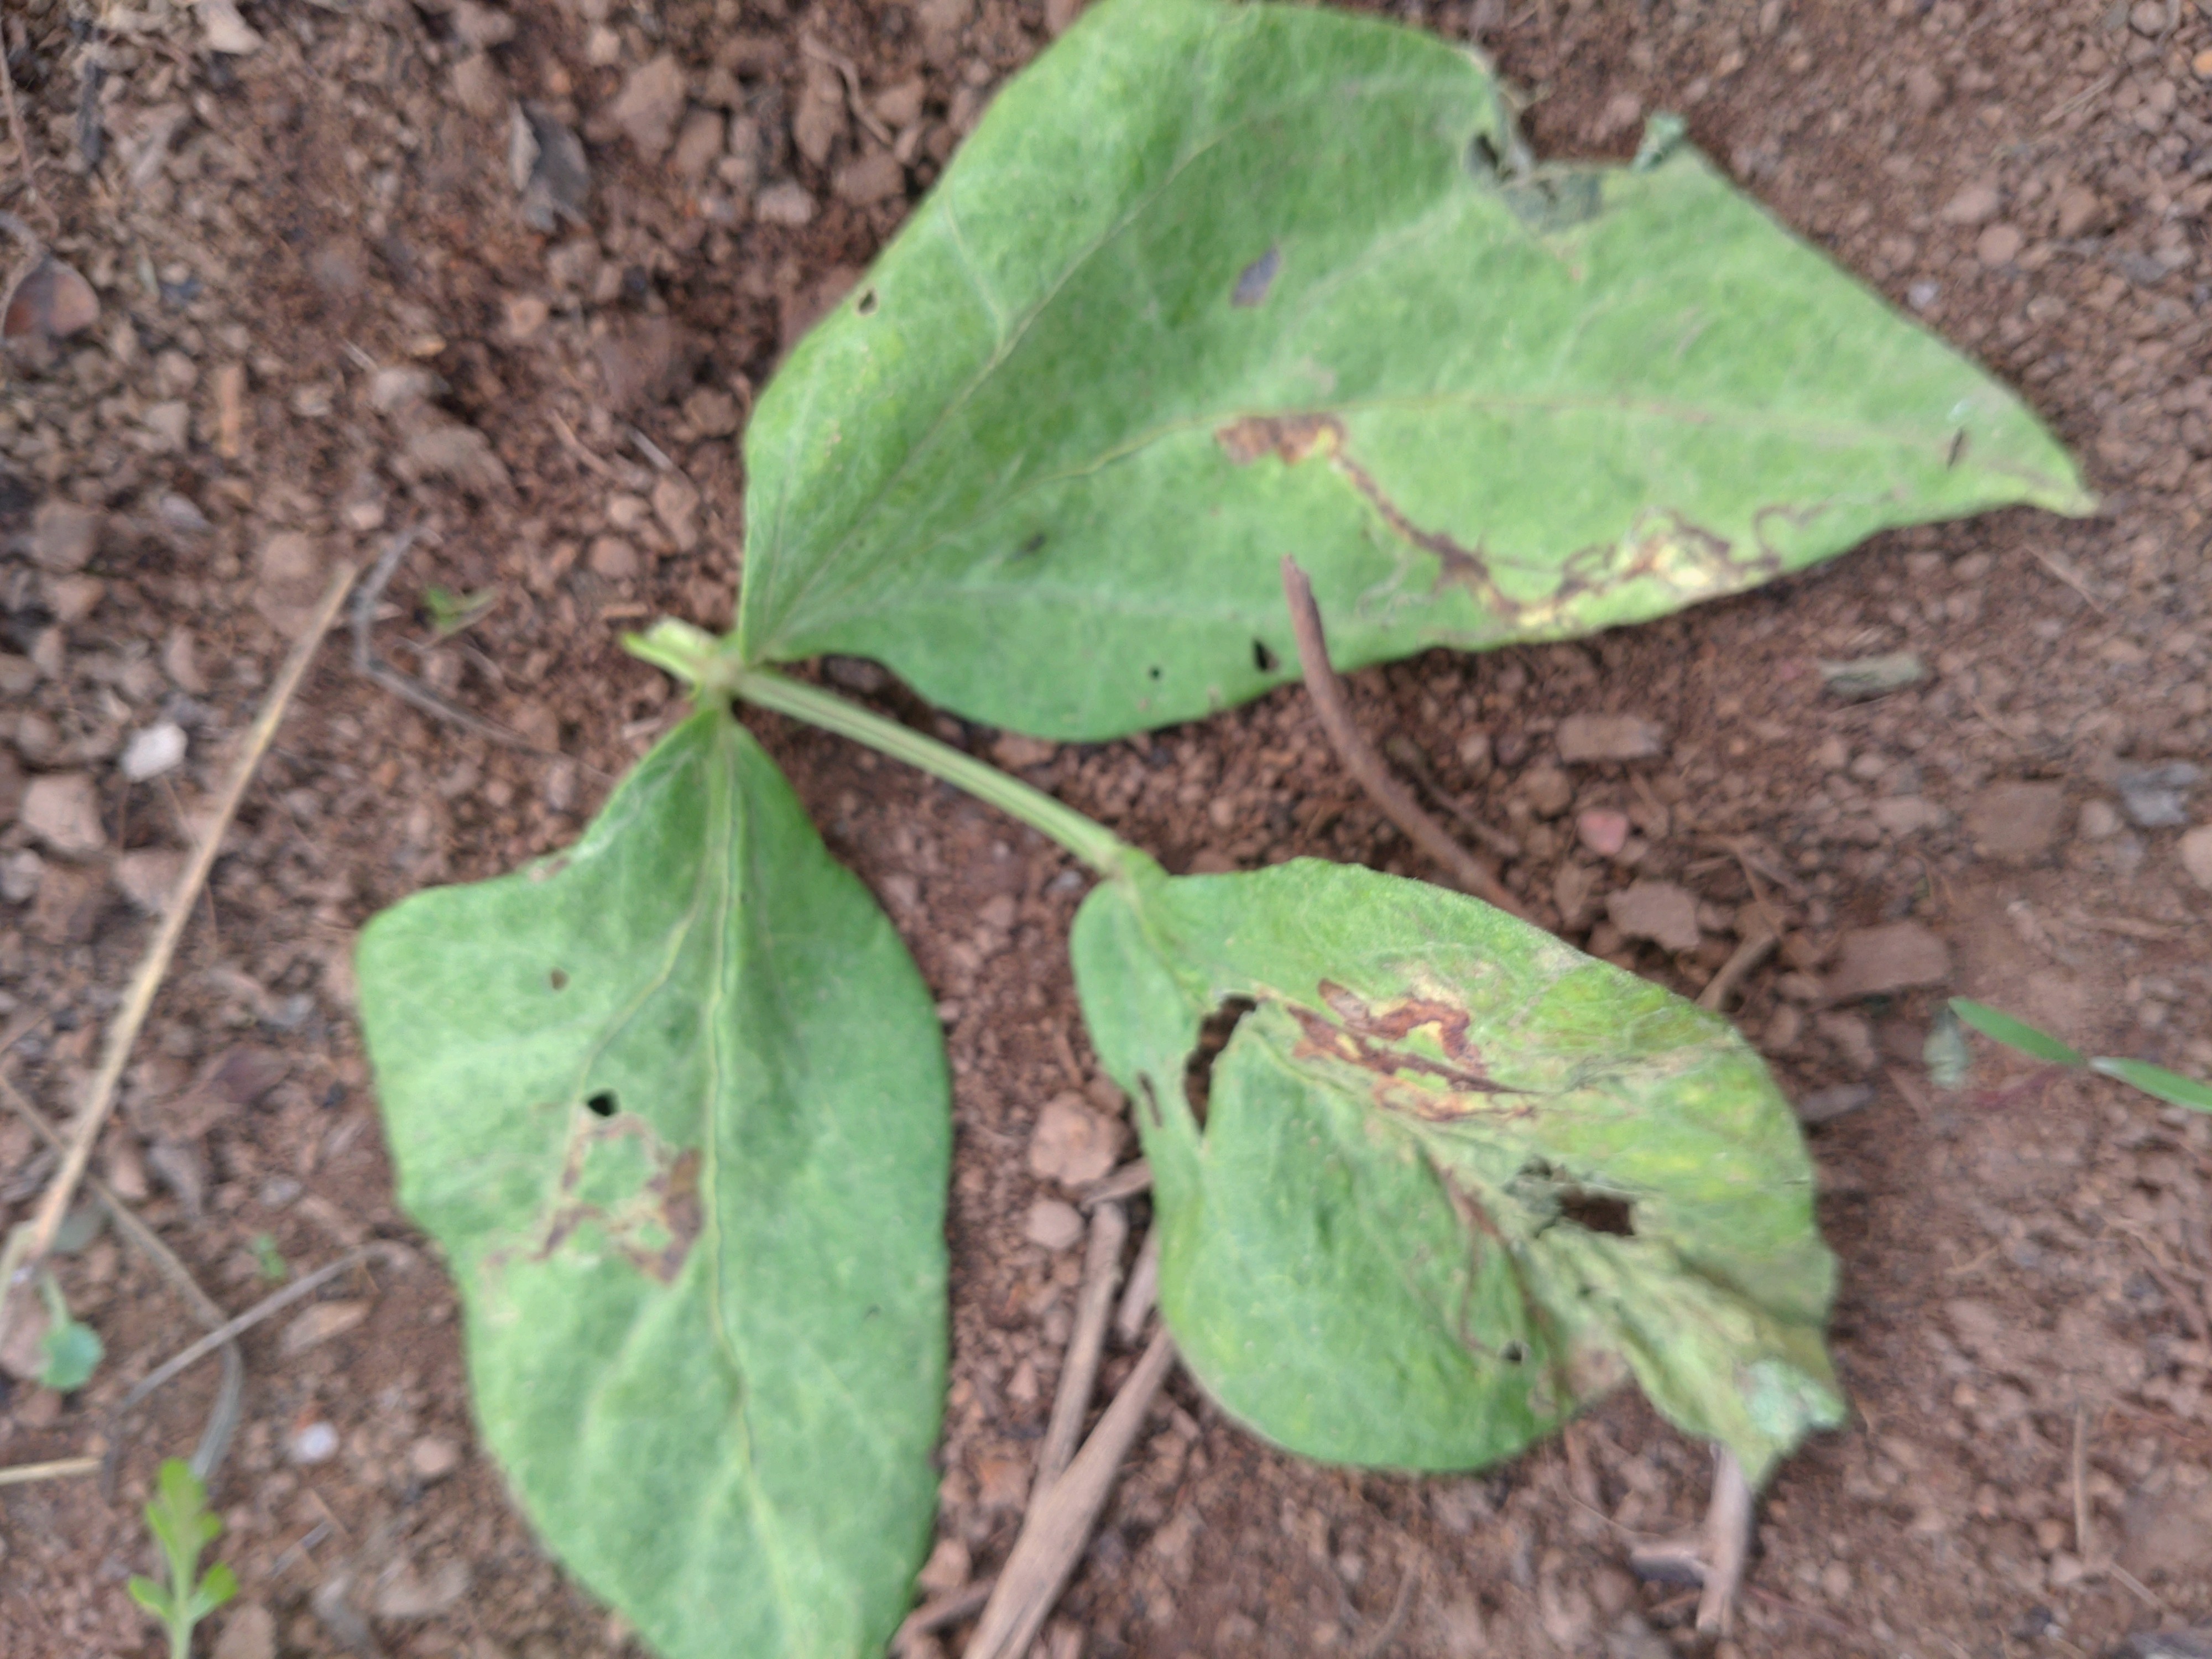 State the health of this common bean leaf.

anthracnose
